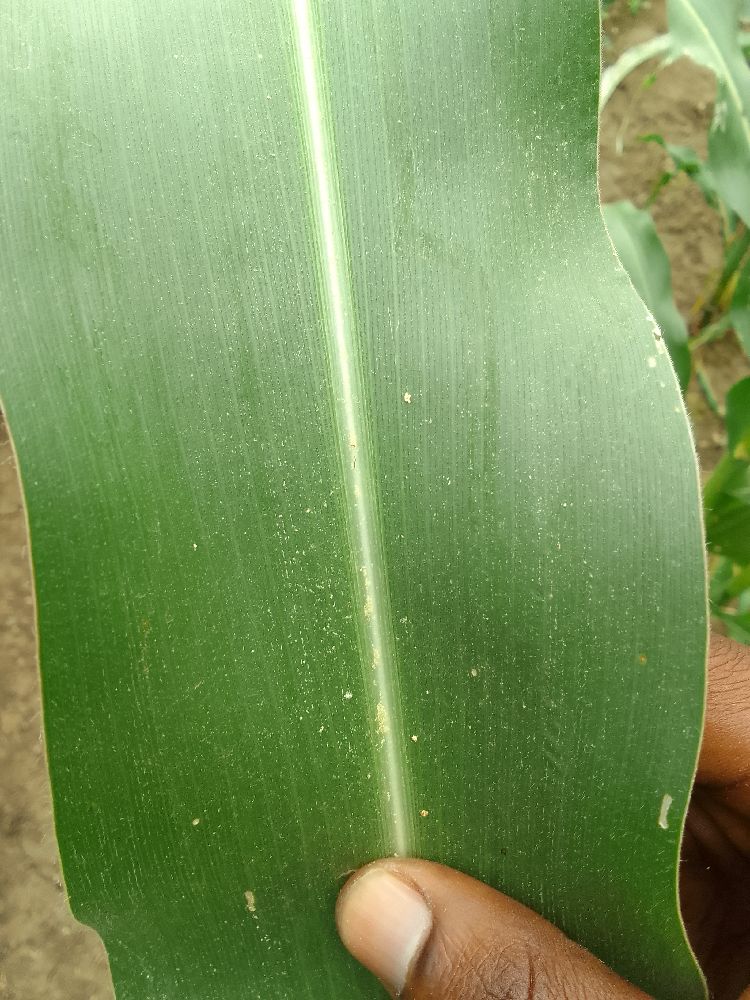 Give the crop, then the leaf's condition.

maize, healthy
